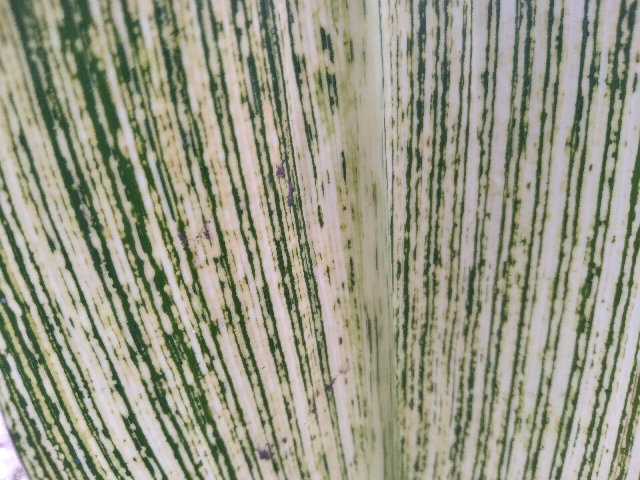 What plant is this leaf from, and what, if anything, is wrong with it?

maize, maize streak virus
